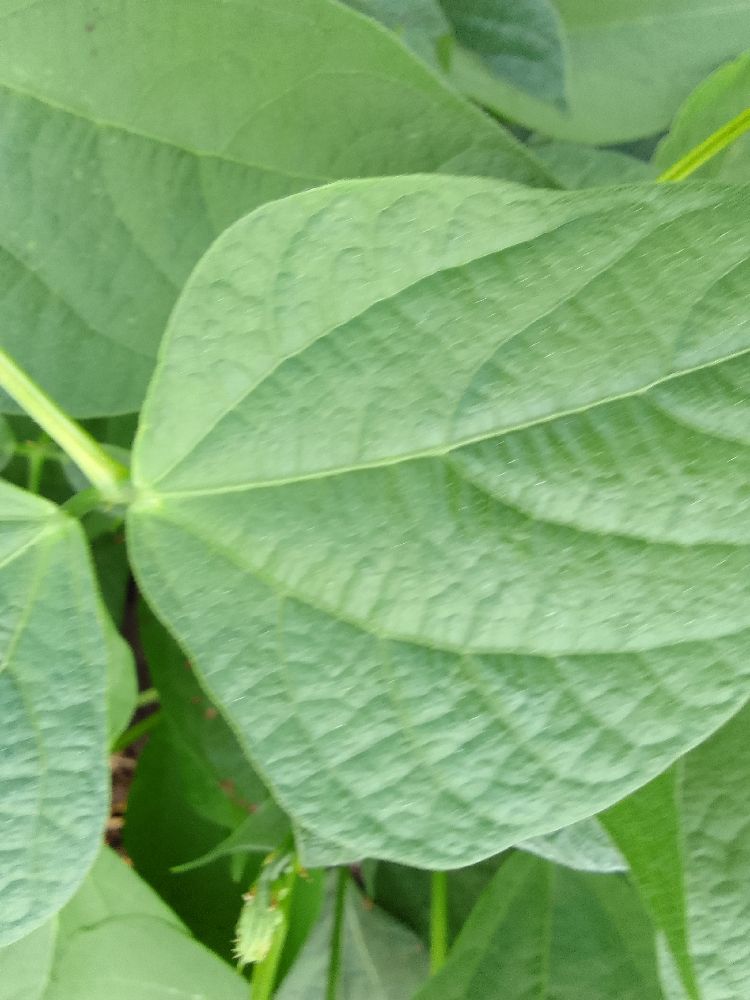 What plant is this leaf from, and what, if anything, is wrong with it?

common bean, healthy
